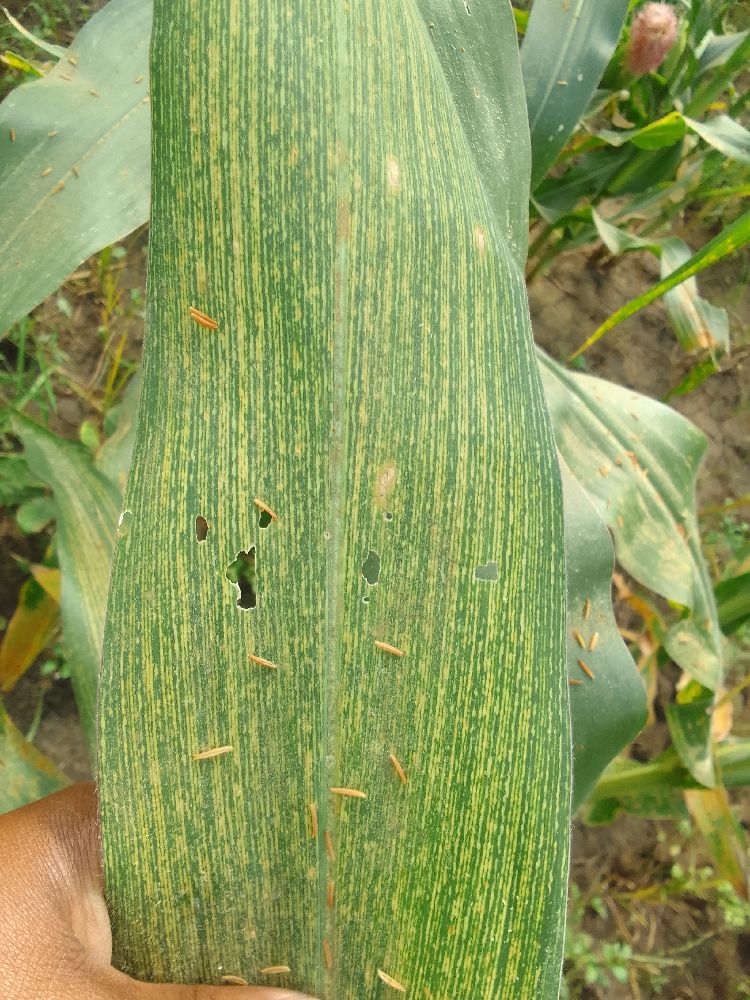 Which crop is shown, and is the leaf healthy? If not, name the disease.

maize, maize streak virus
